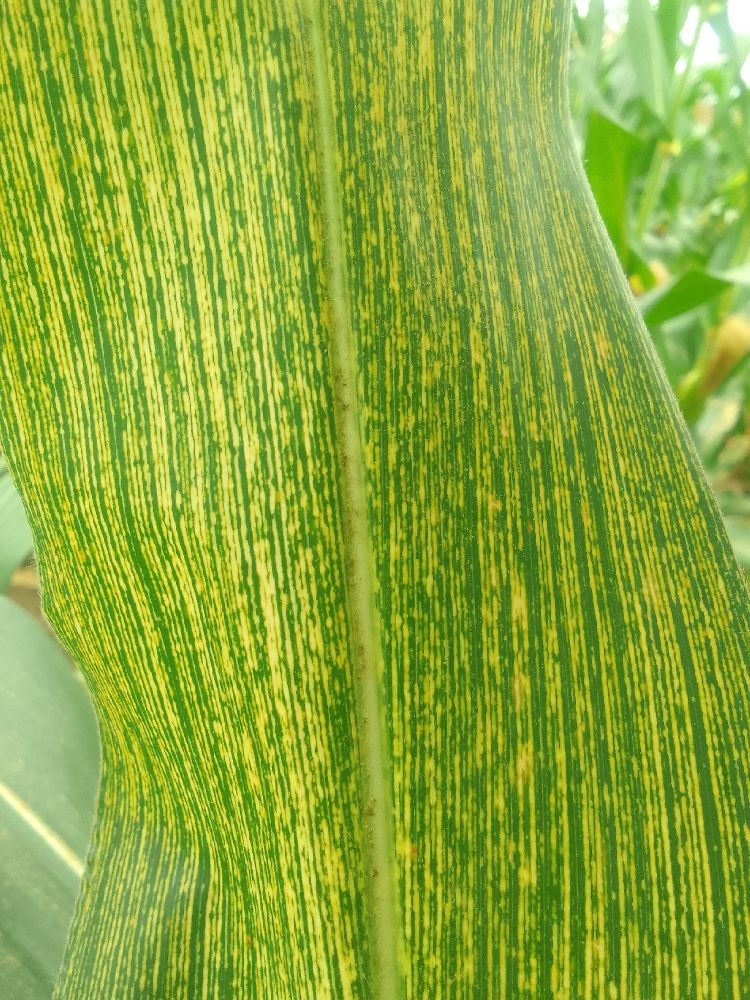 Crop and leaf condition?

maize, maize streak virus
